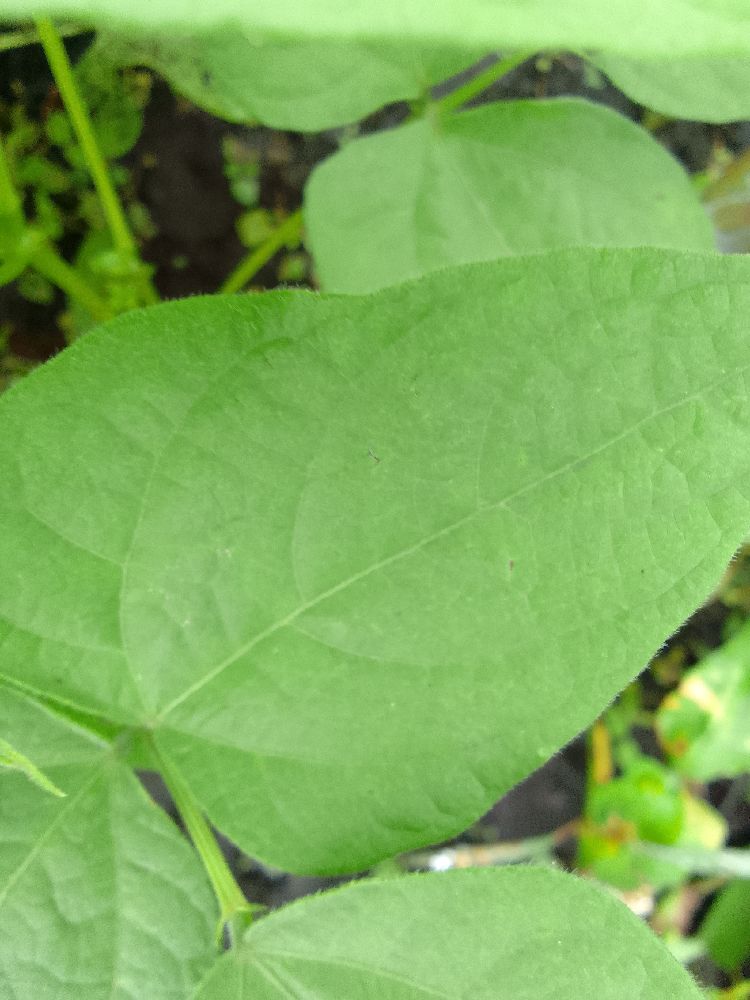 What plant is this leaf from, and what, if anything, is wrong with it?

common bean, healthy
